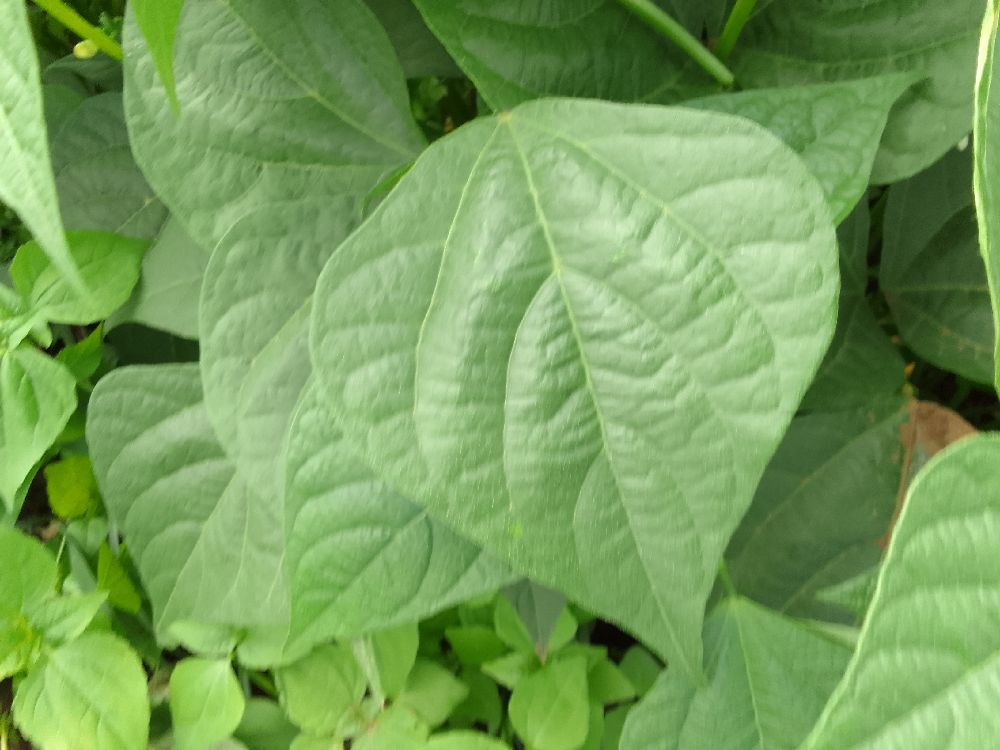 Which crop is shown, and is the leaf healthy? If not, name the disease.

common bean, healthy
